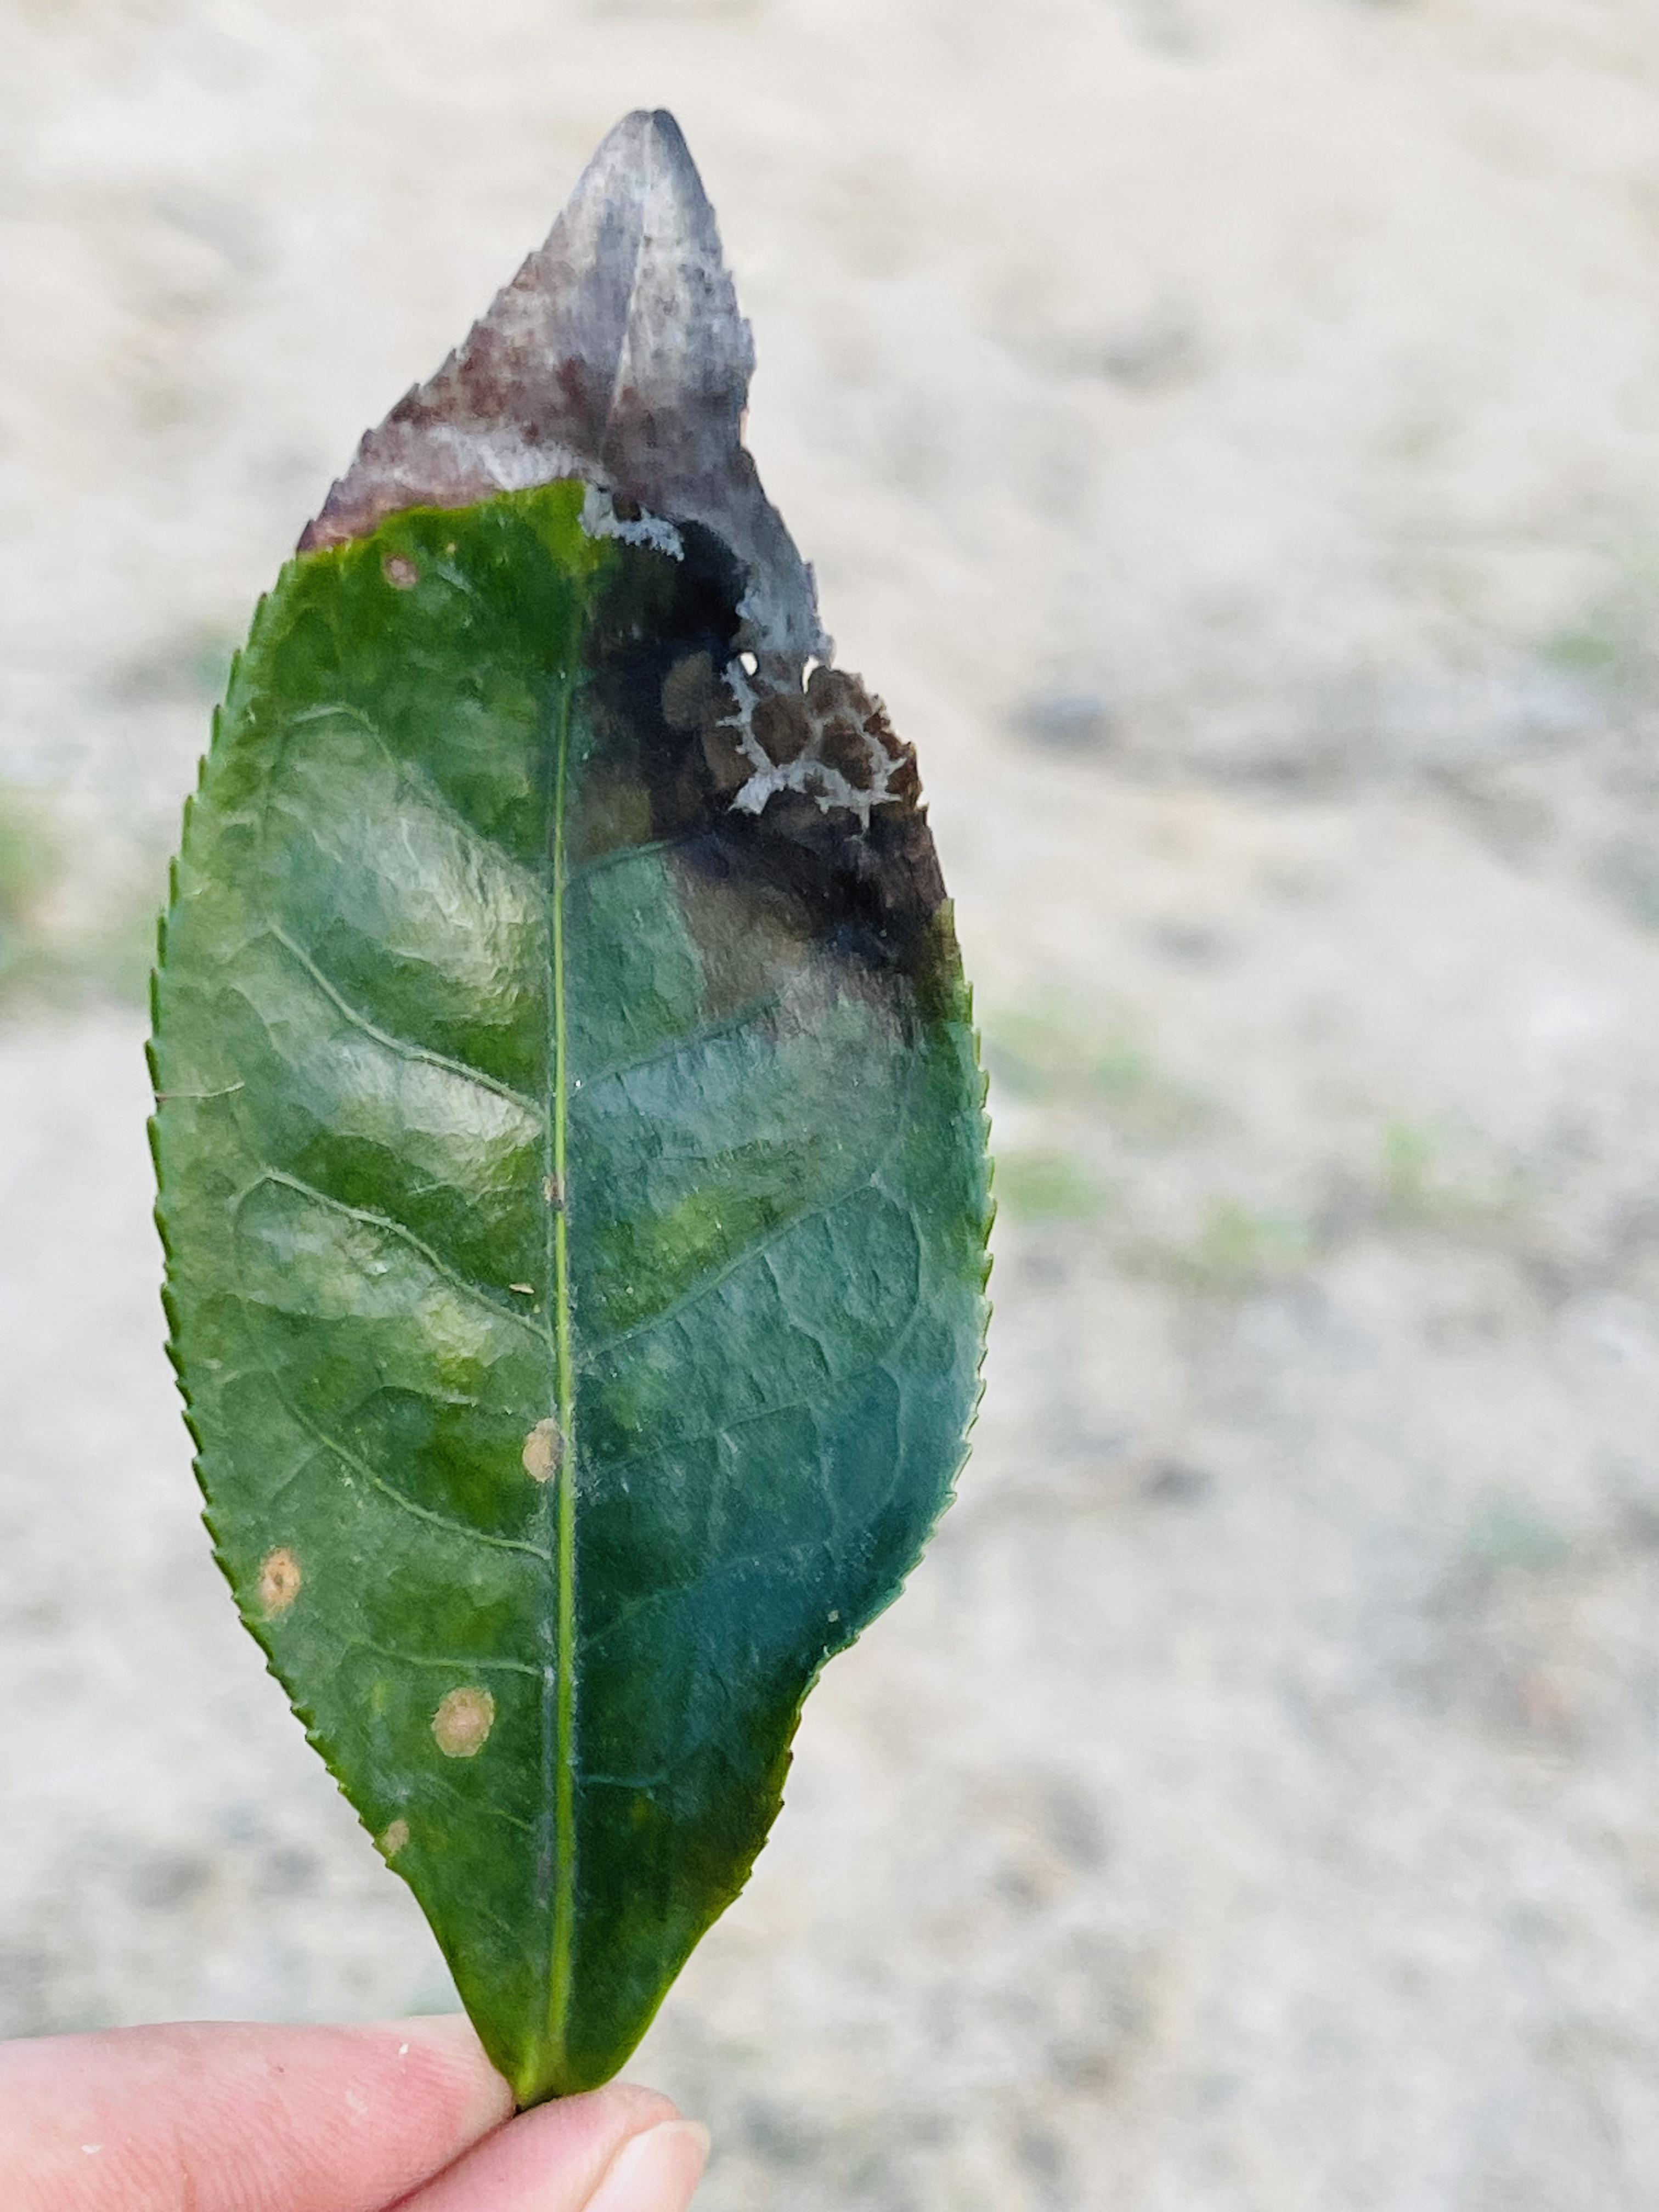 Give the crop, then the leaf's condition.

tea, blight
